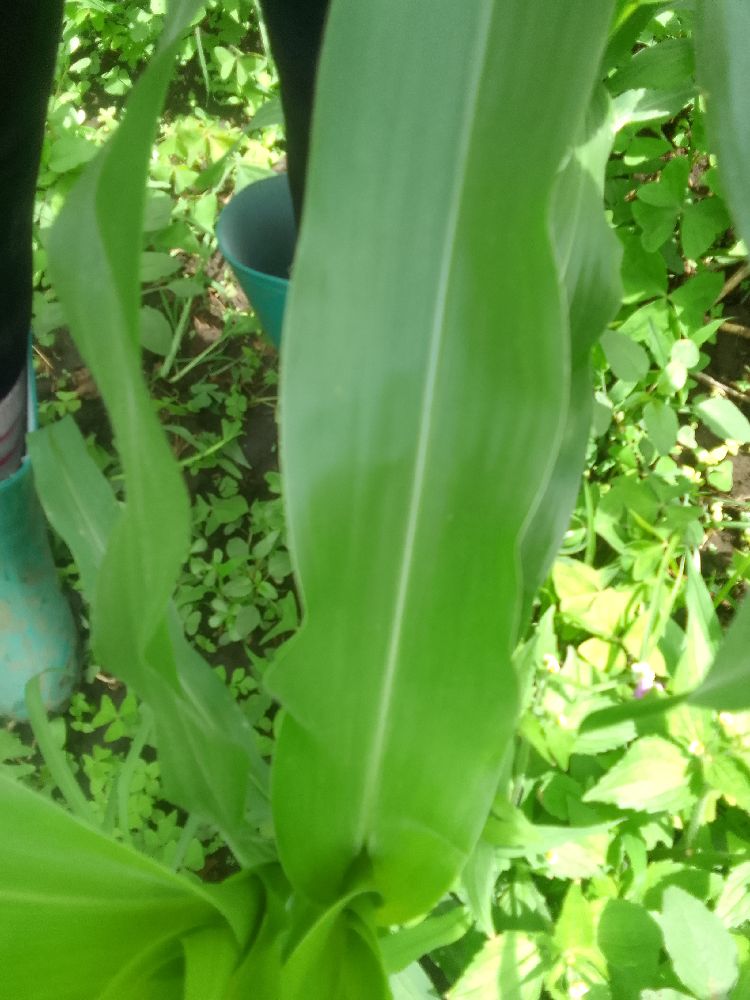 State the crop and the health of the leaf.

maize, healthy
